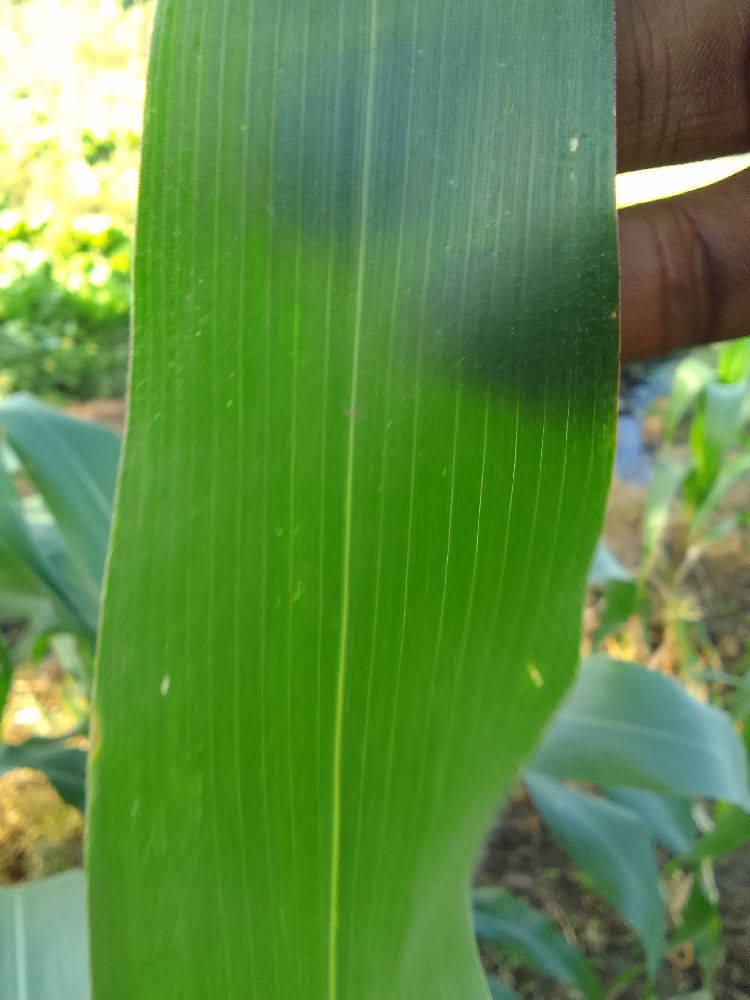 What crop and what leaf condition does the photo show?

maize, healthy
